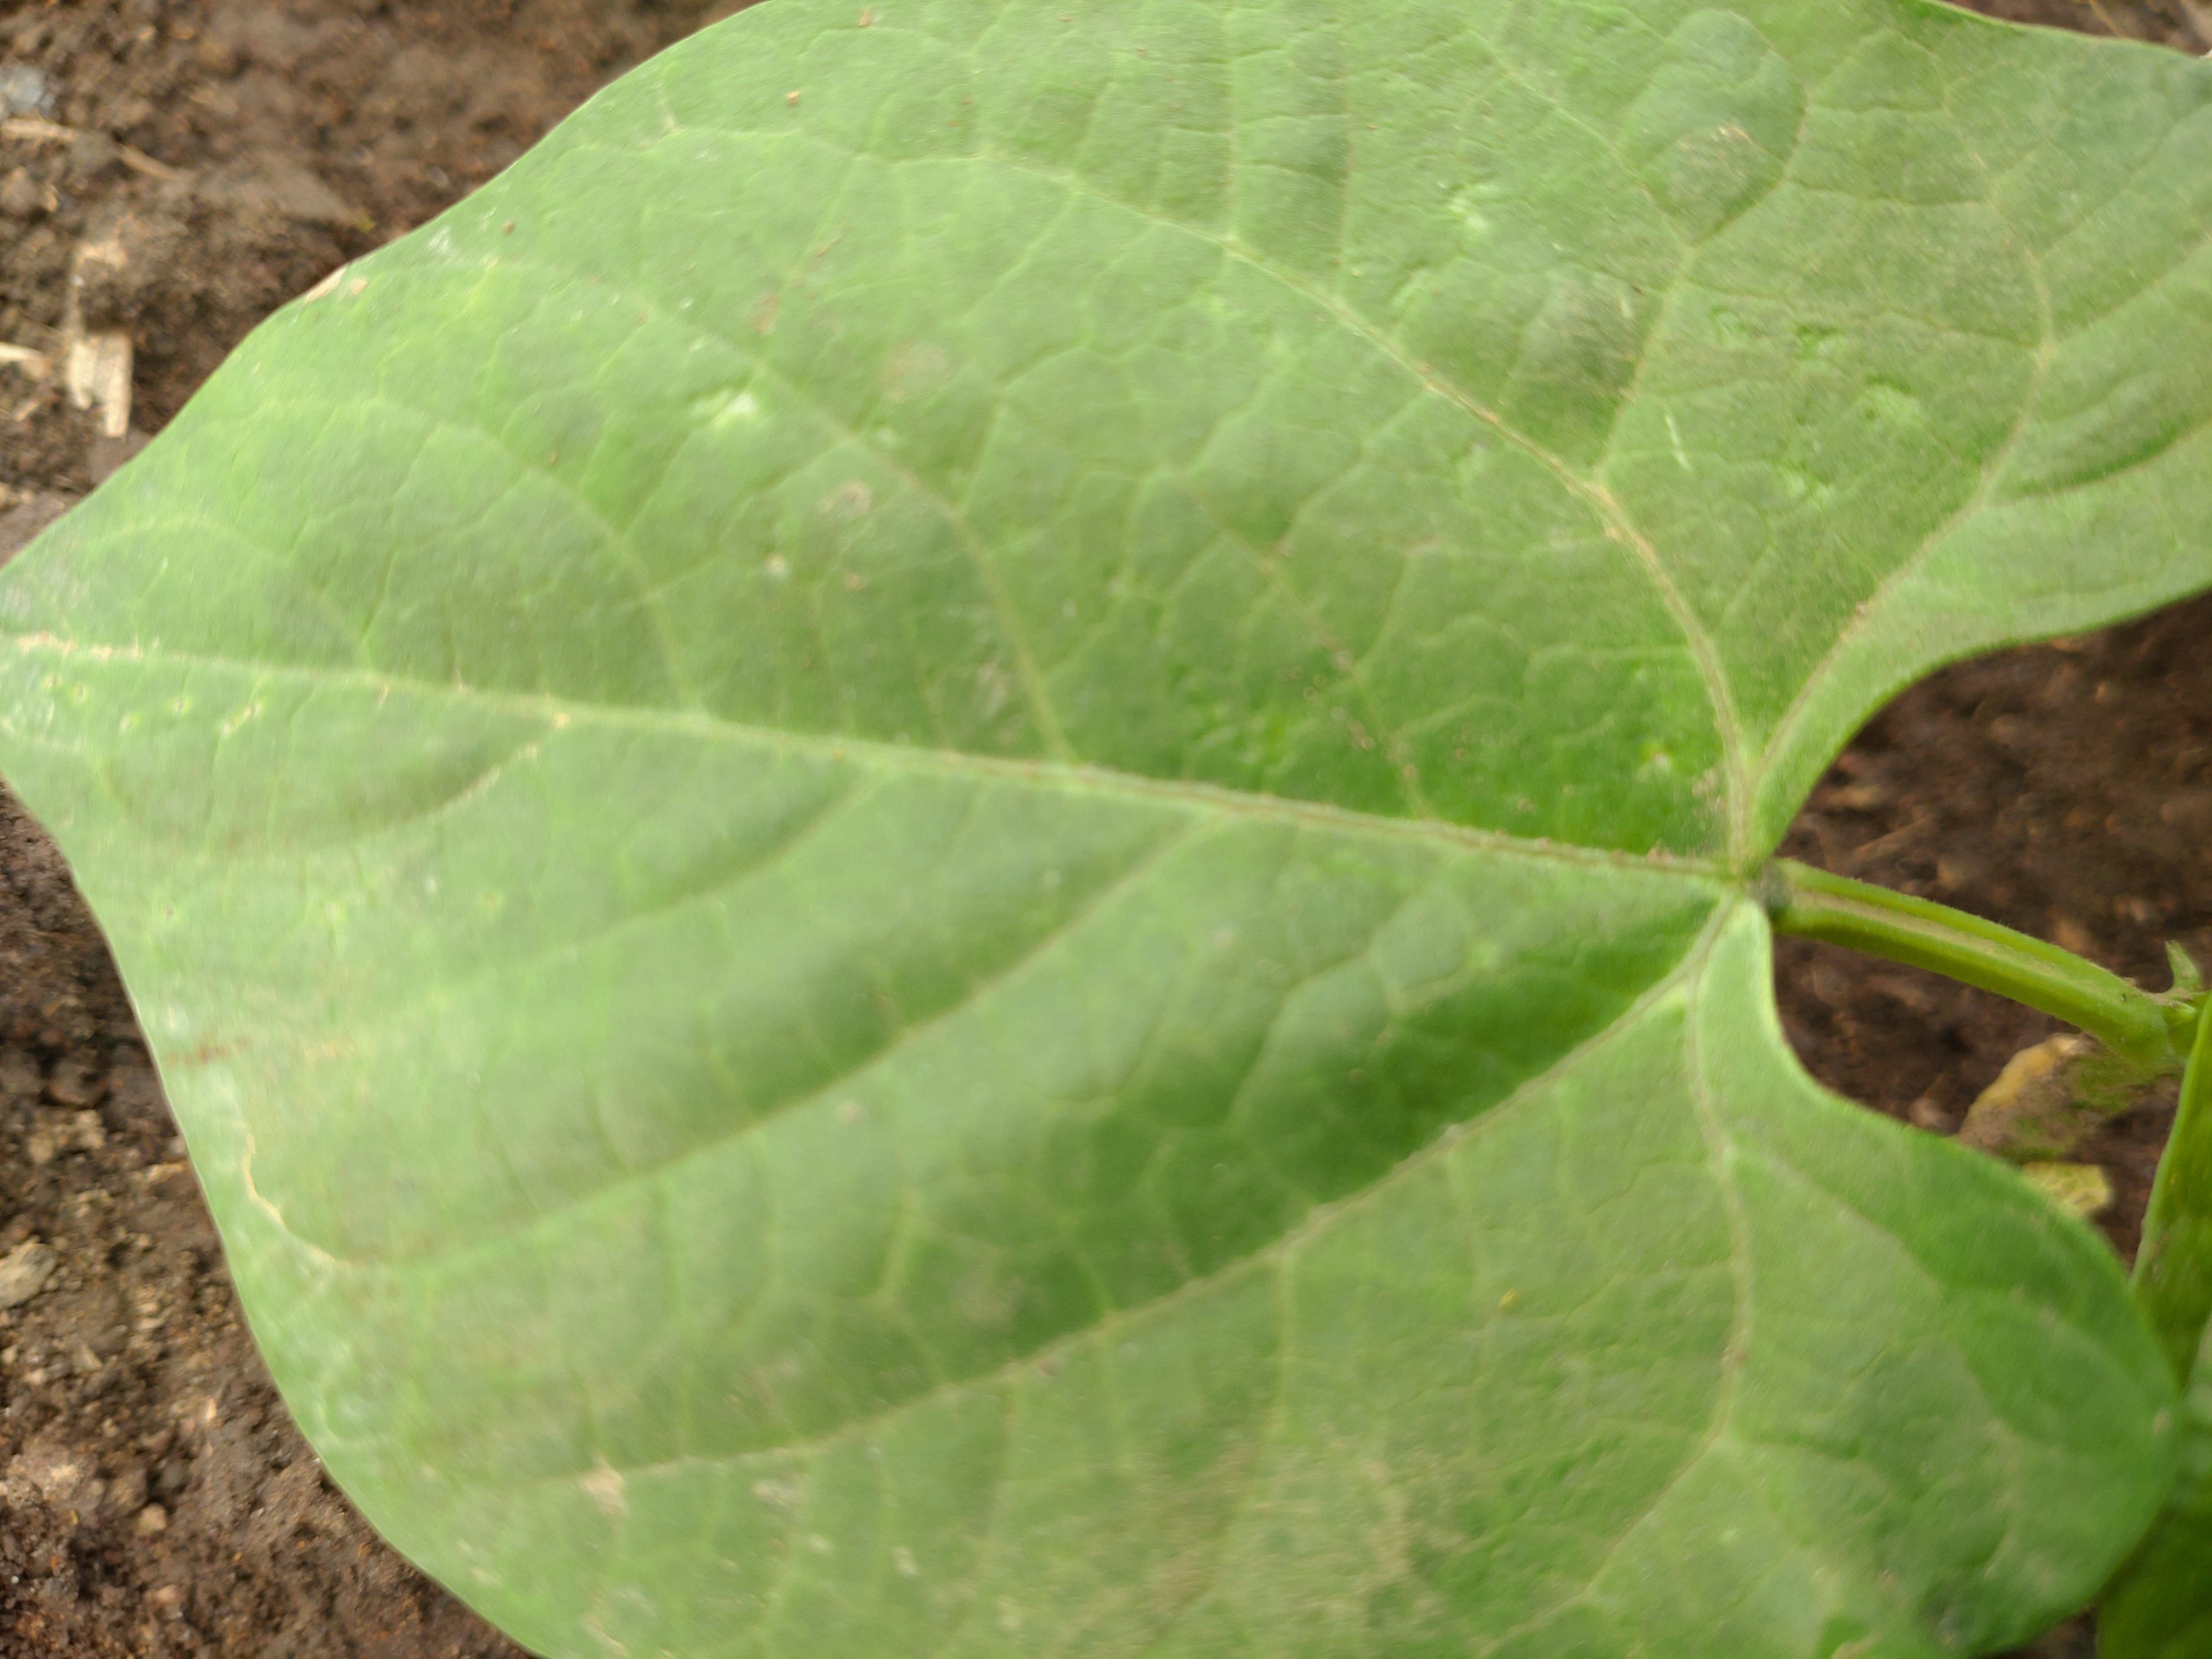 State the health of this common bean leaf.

healthy
